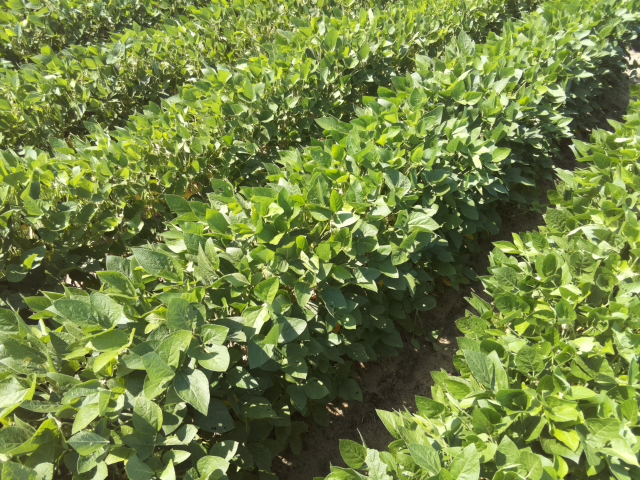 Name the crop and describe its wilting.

soybean, leaves with no wilting
